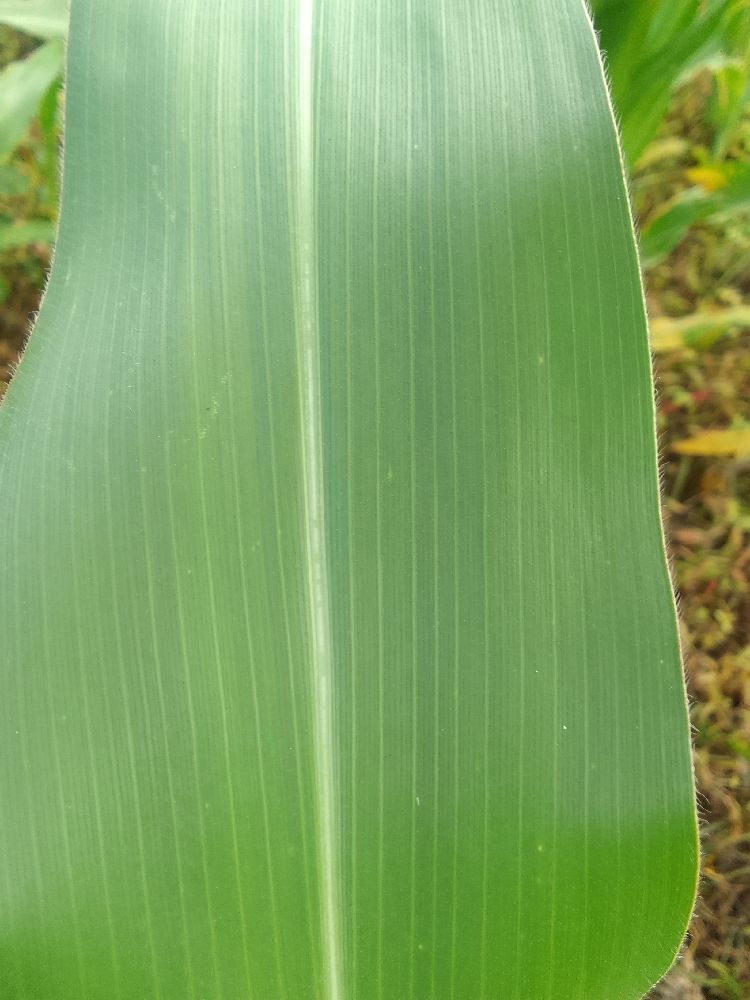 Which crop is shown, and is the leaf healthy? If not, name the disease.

maize, healthy
